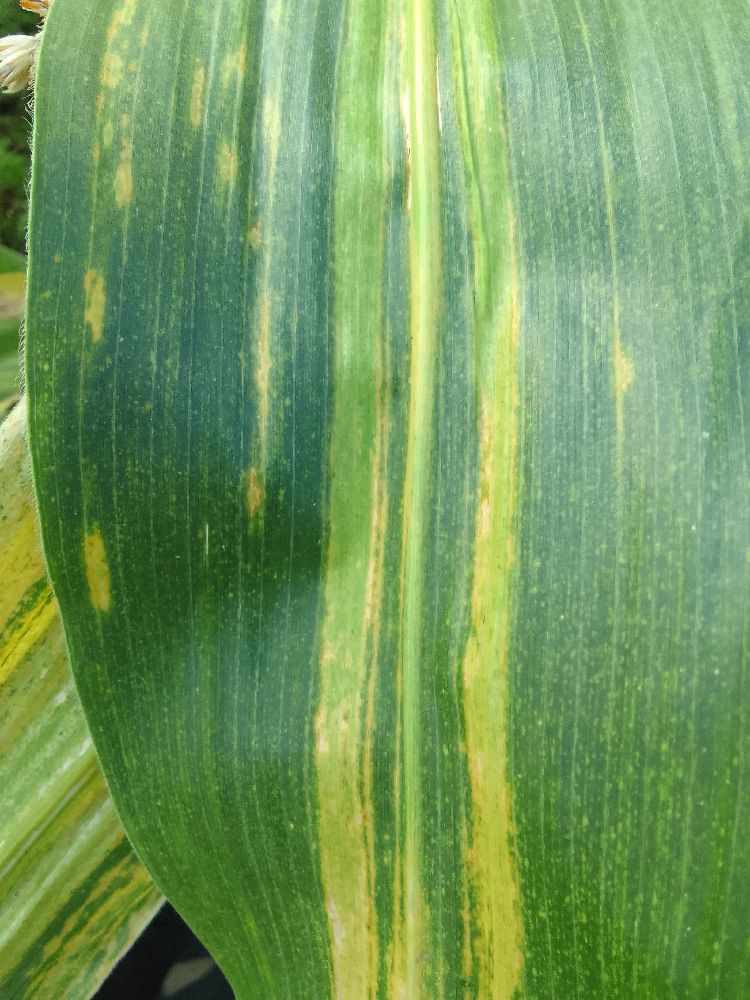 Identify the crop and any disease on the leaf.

maize, maize lethal necrosis
